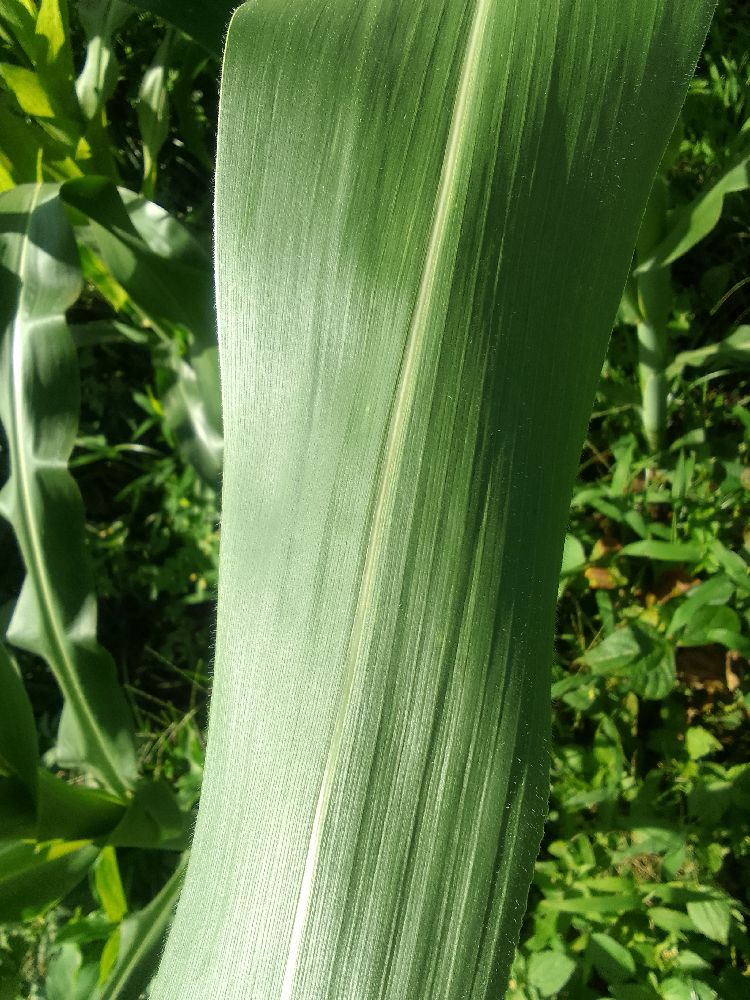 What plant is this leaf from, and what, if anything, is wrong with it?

maize, healthy
